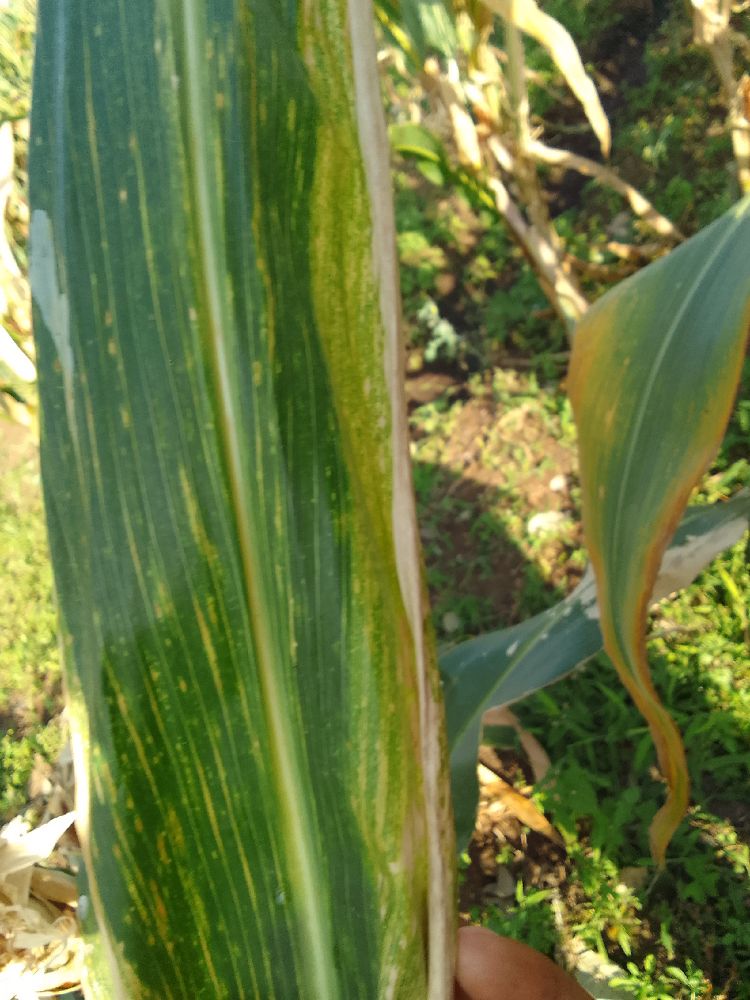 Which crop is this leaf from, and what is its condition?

maize, maize lethal necrosis
